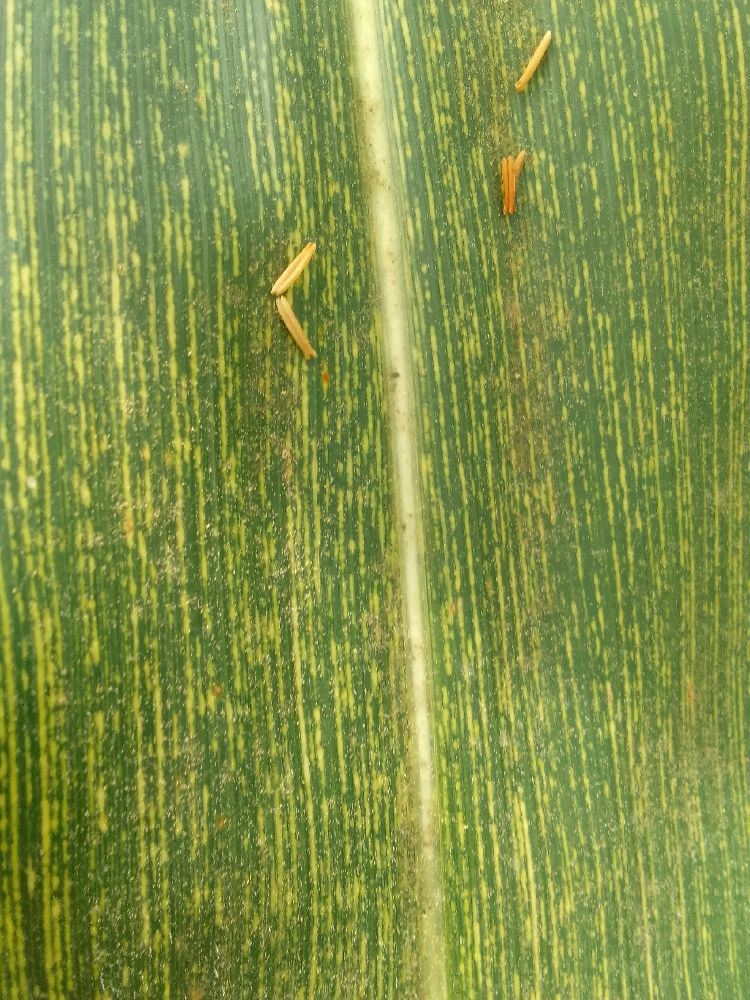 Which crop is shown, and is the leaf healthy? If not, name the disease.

maize, maize streak virus
